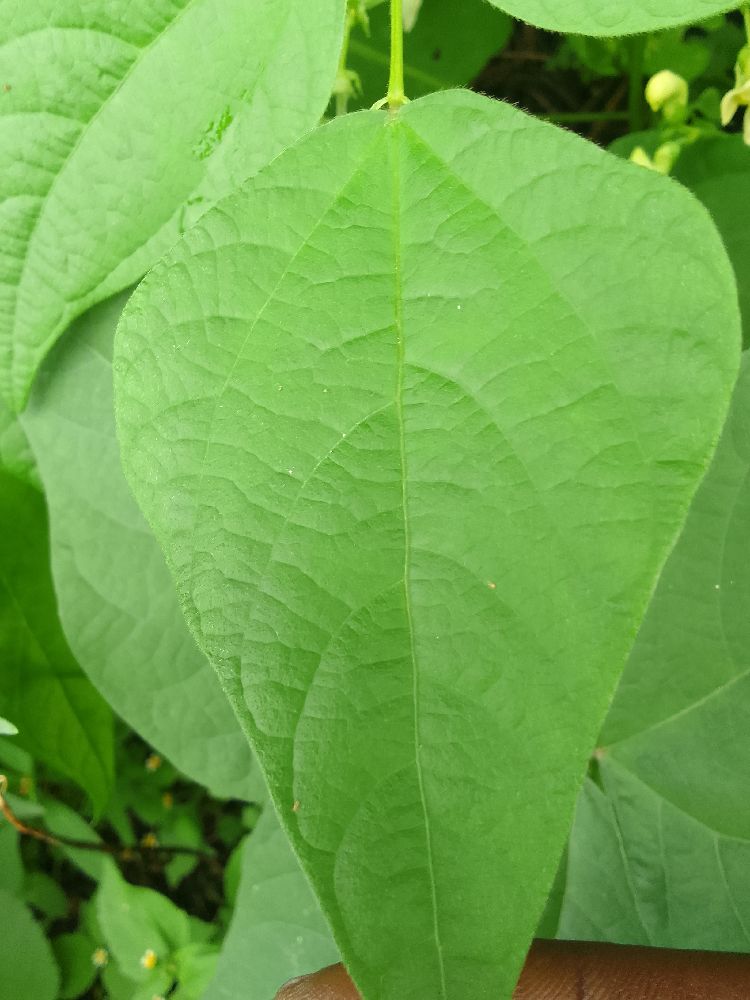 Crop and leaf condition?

common bean, healthy
